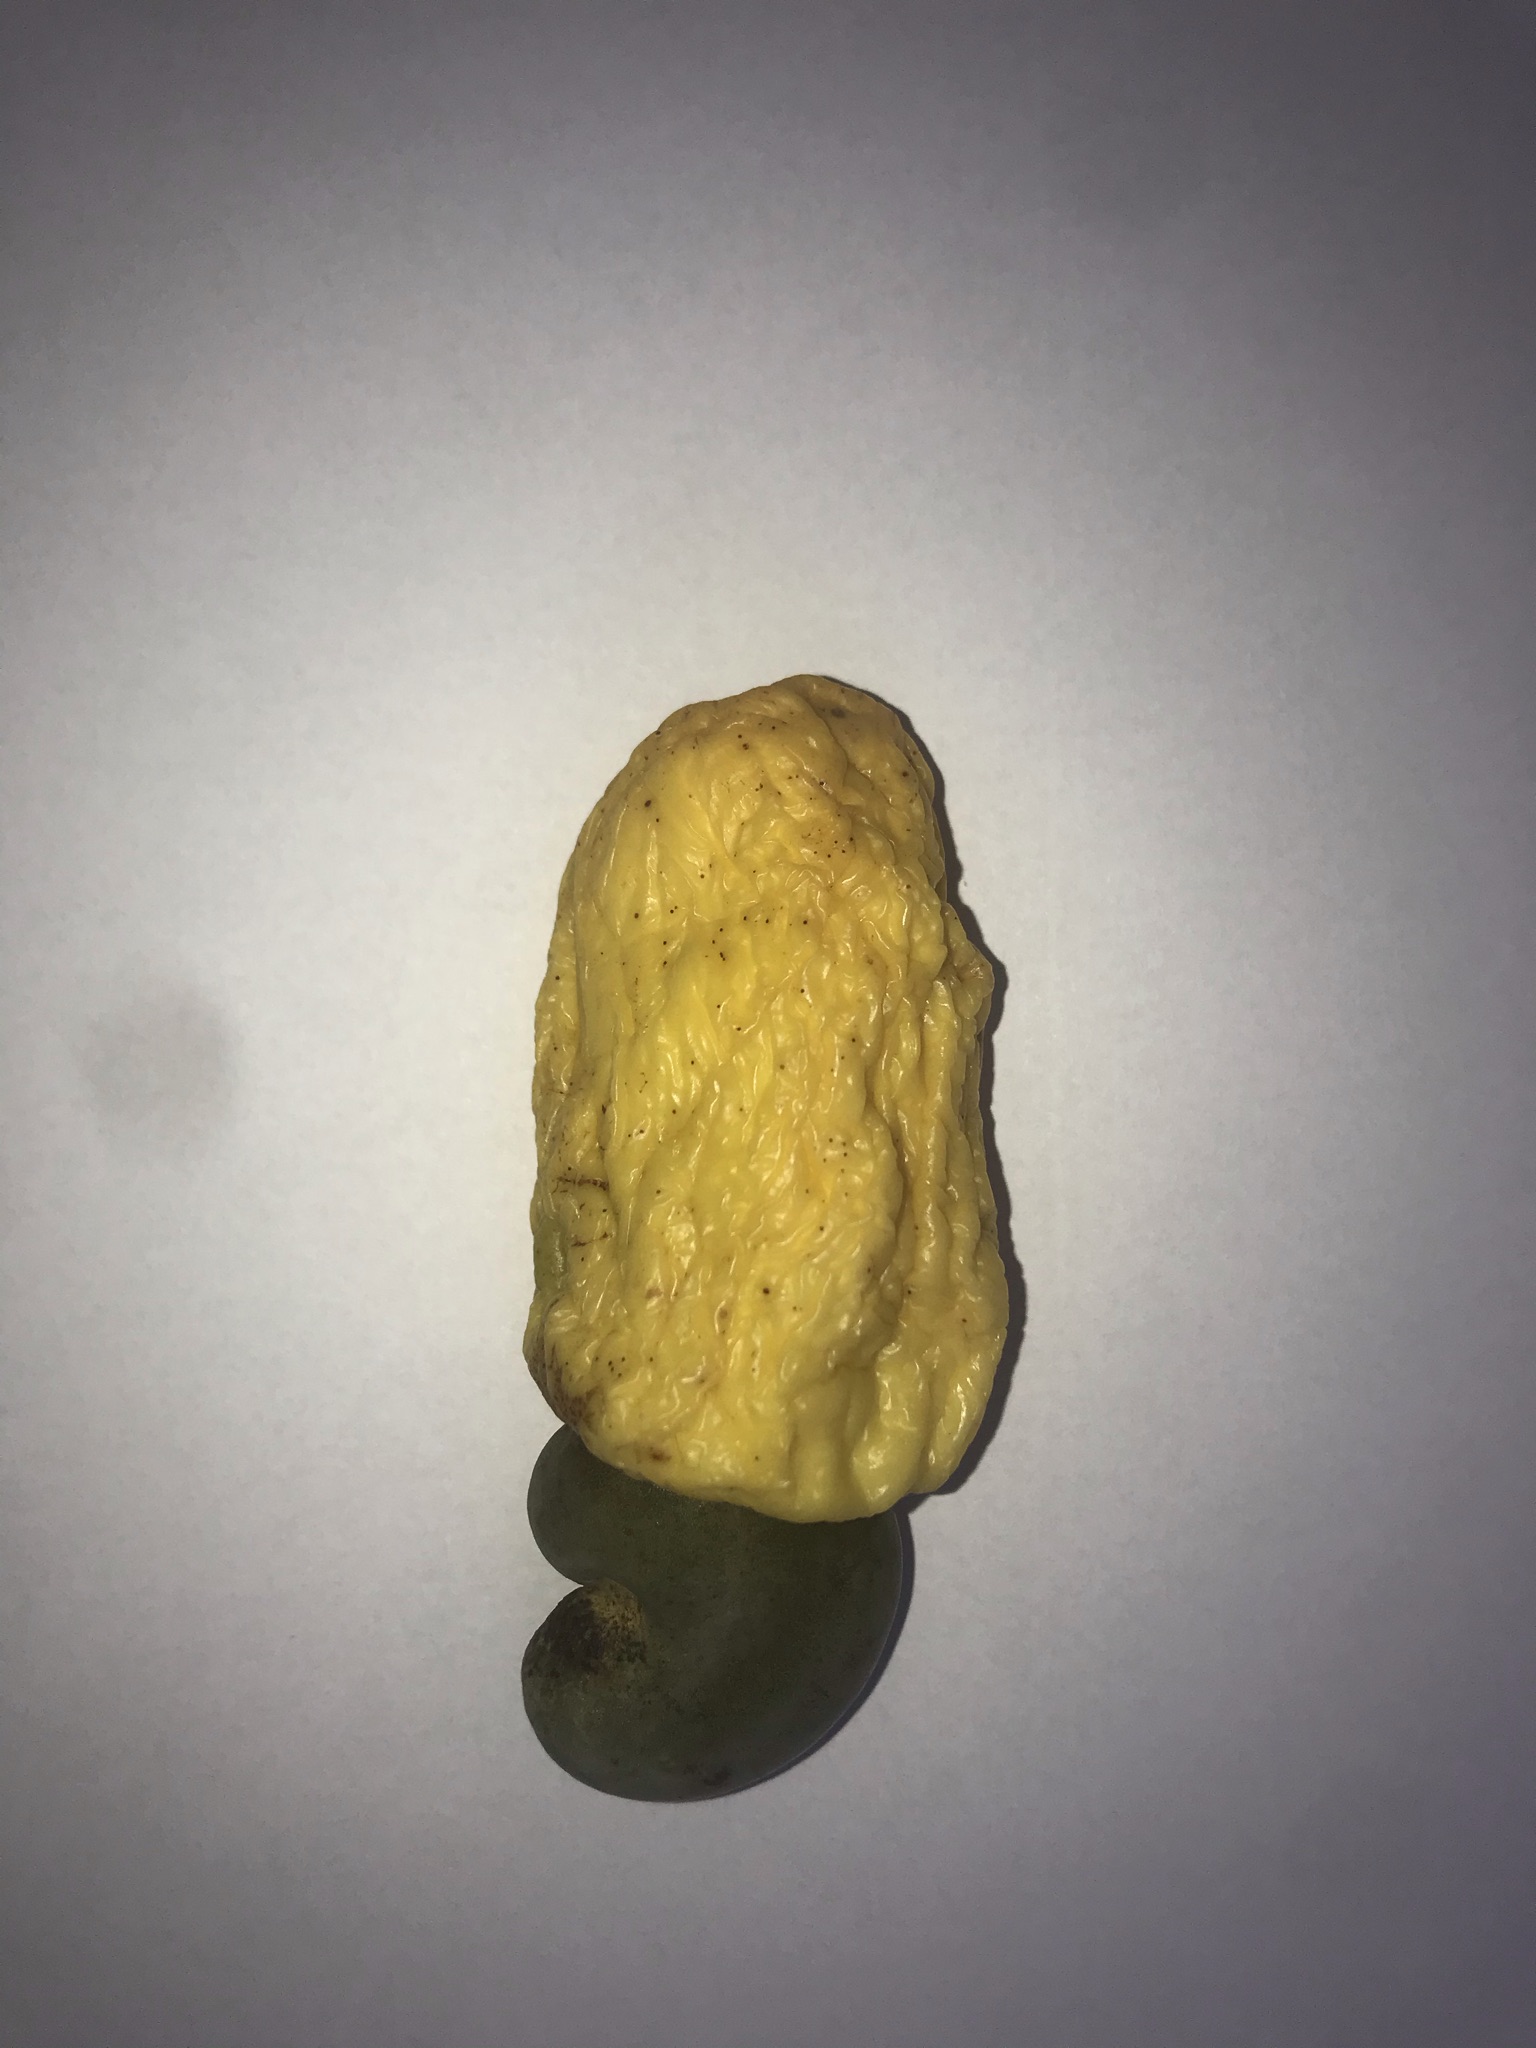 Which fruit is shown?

caju amarelo
